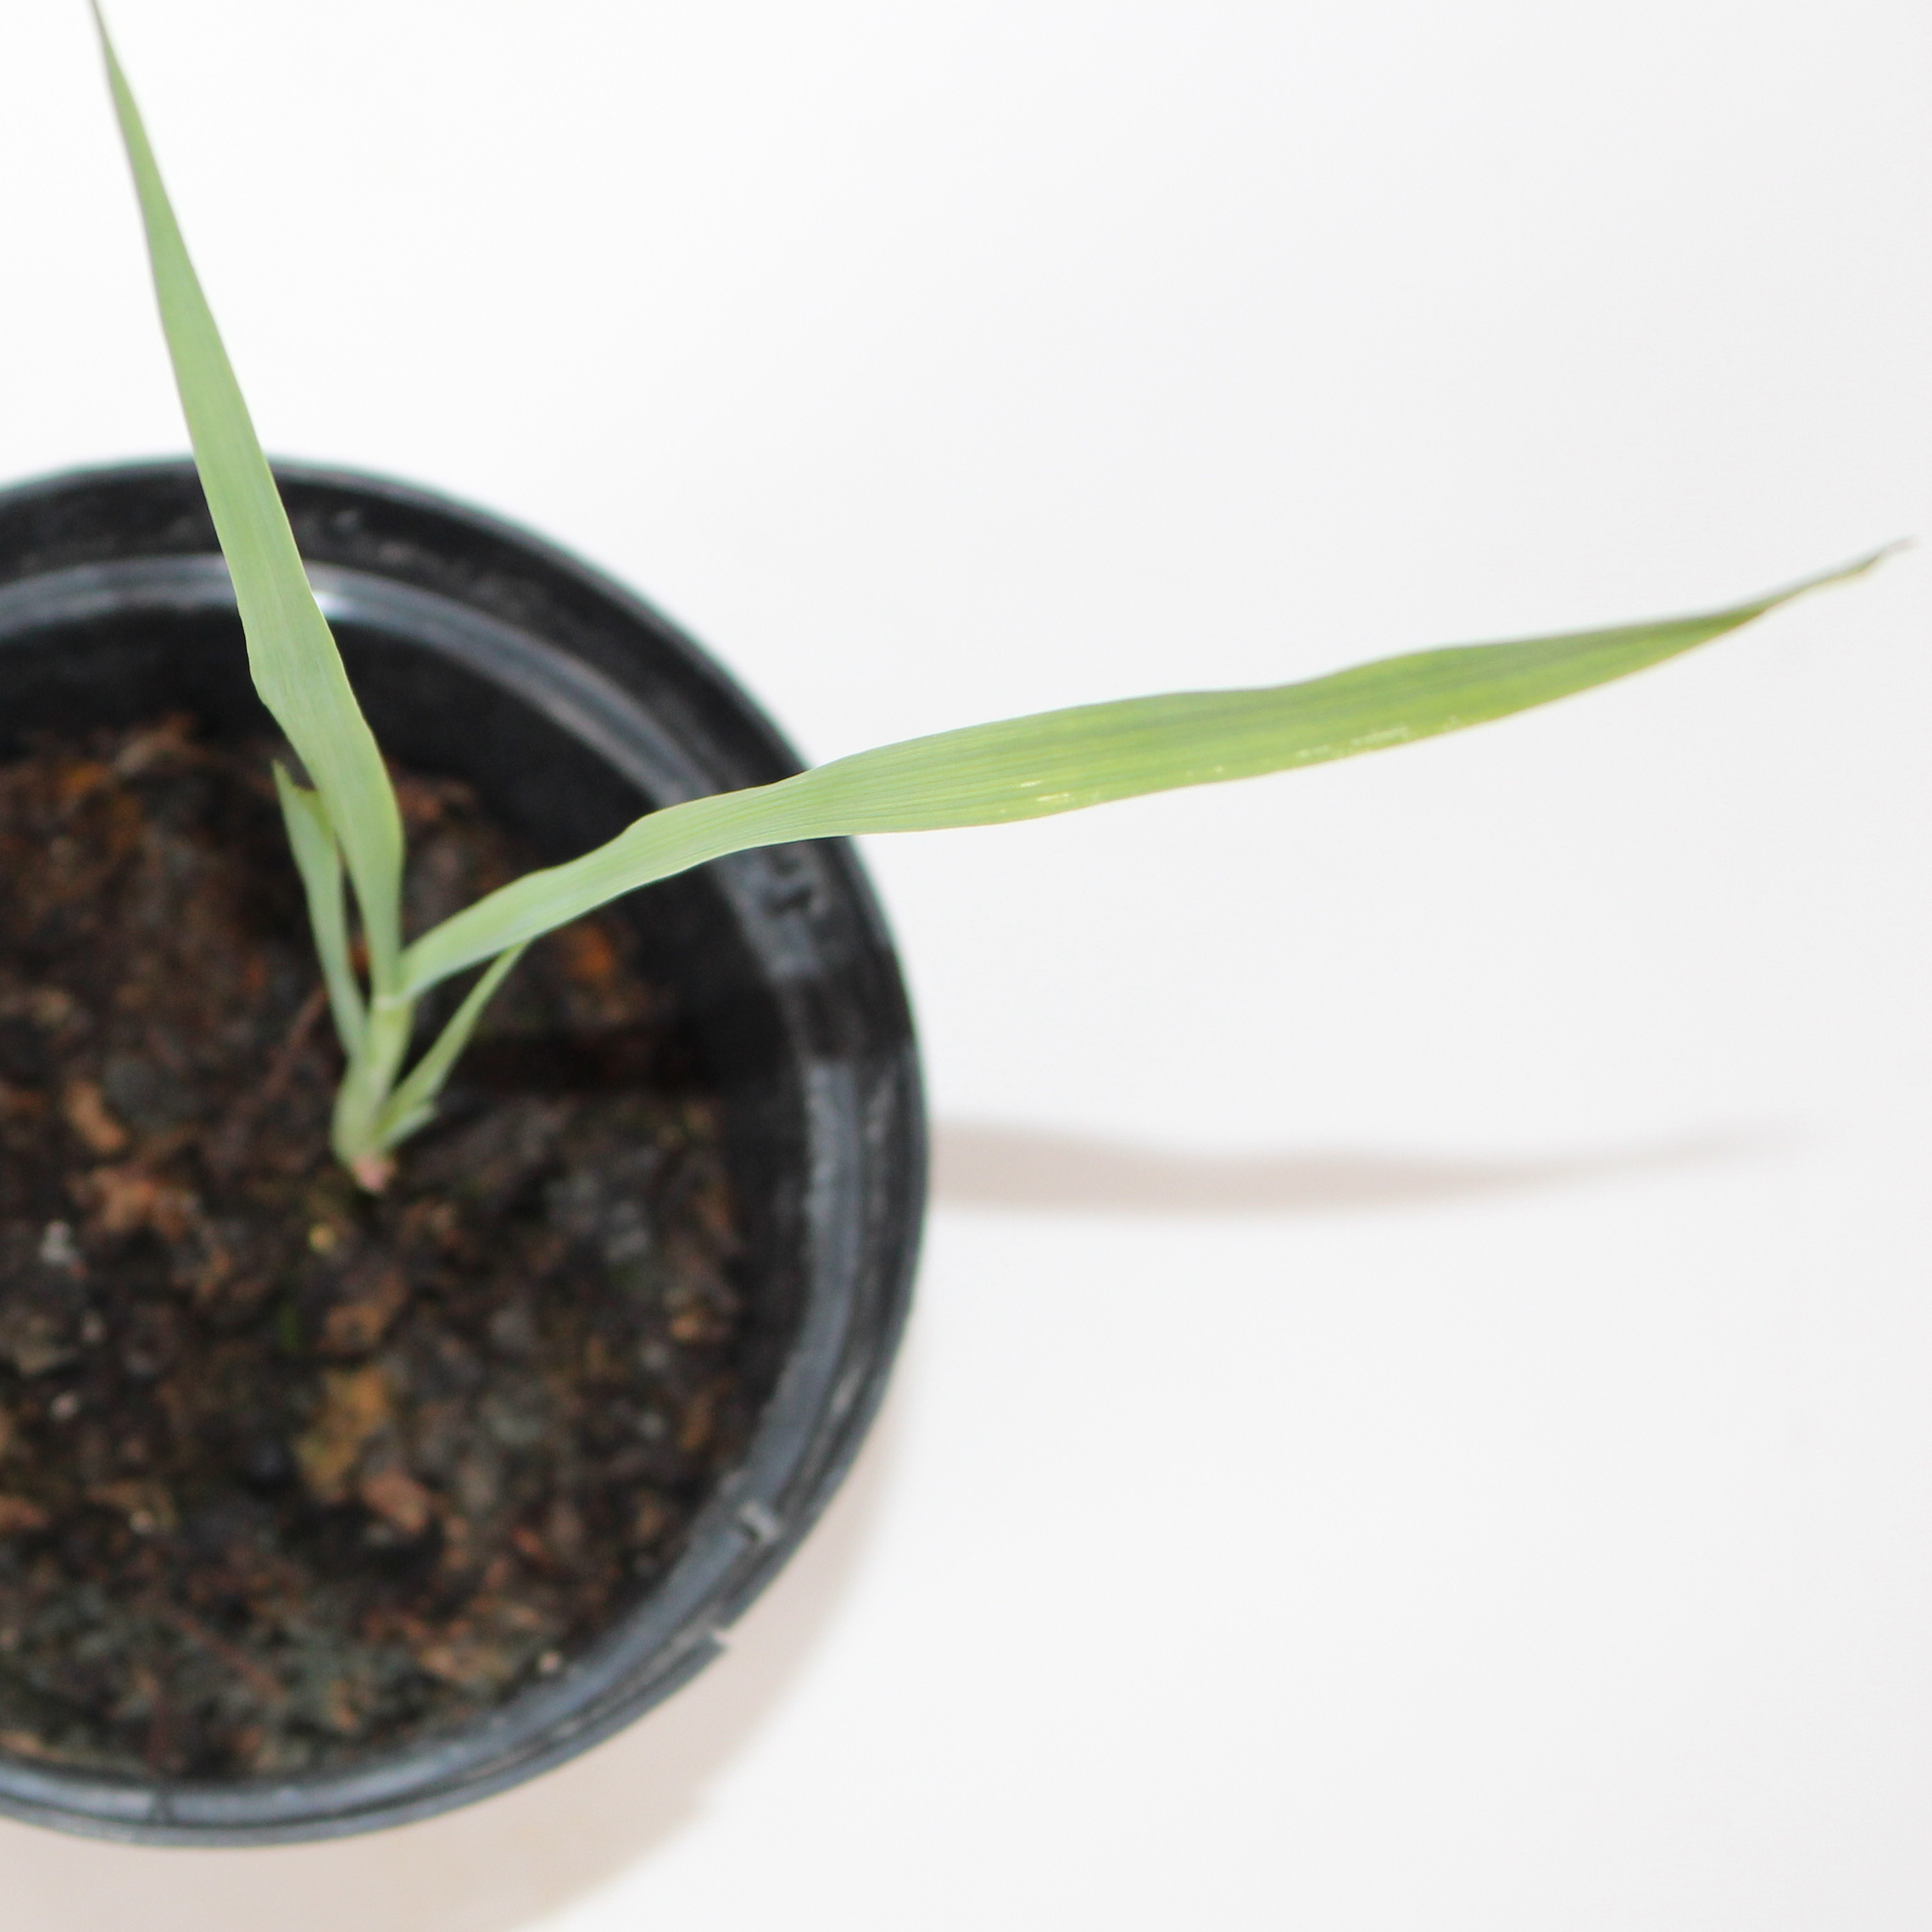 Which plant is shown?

Avena sterilis
